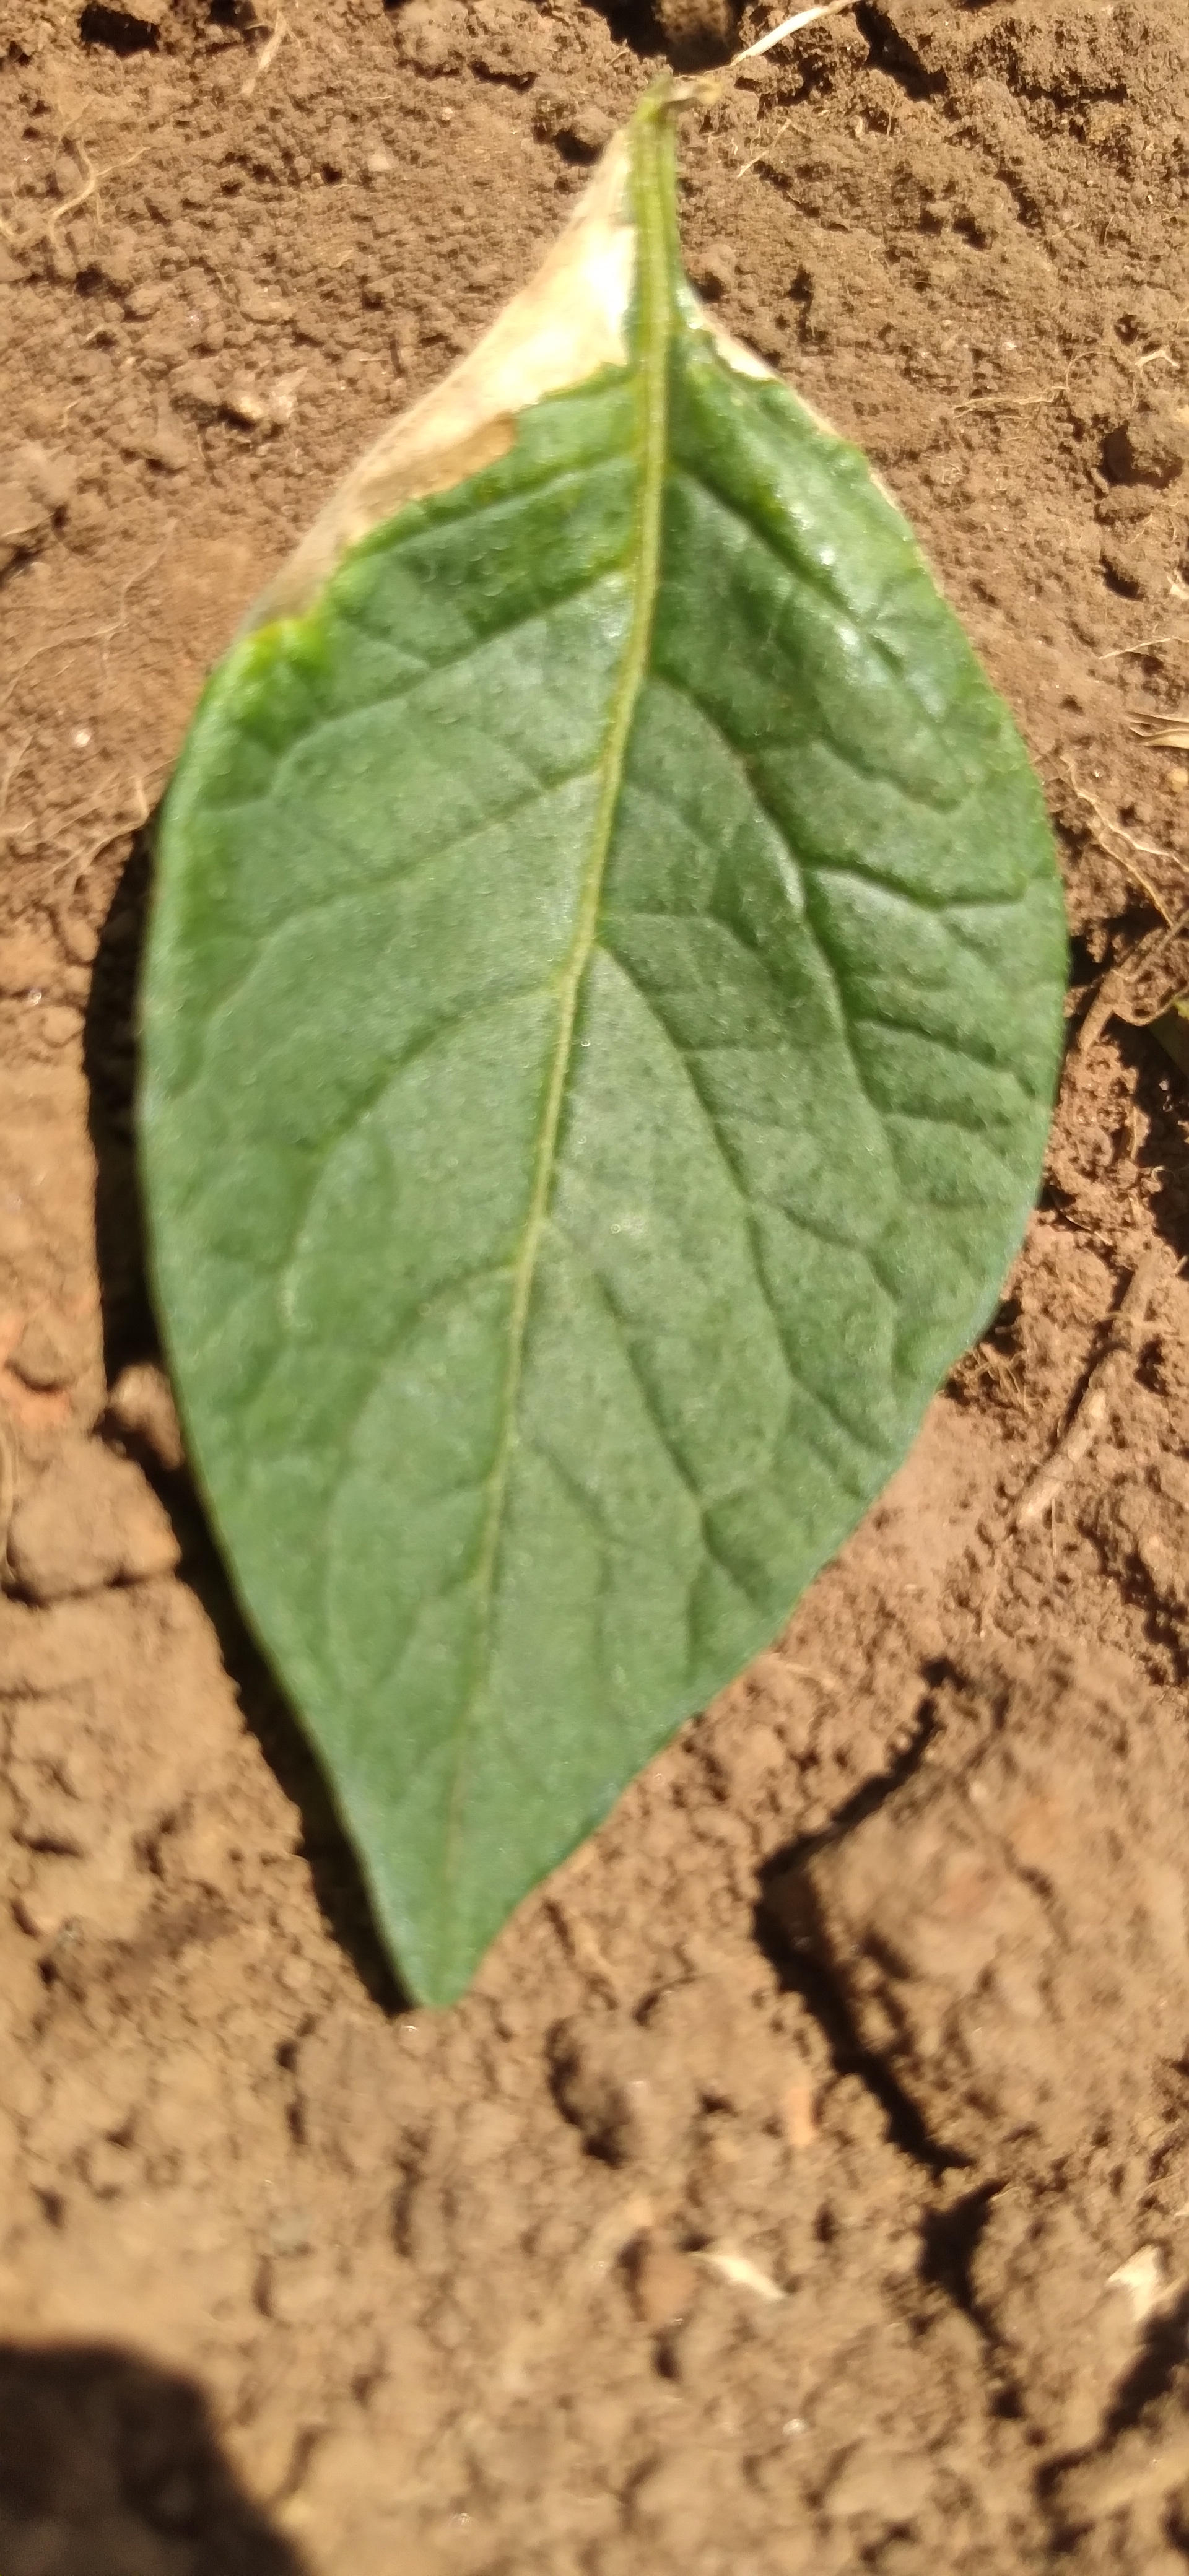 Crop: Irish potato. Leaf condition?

early blight
